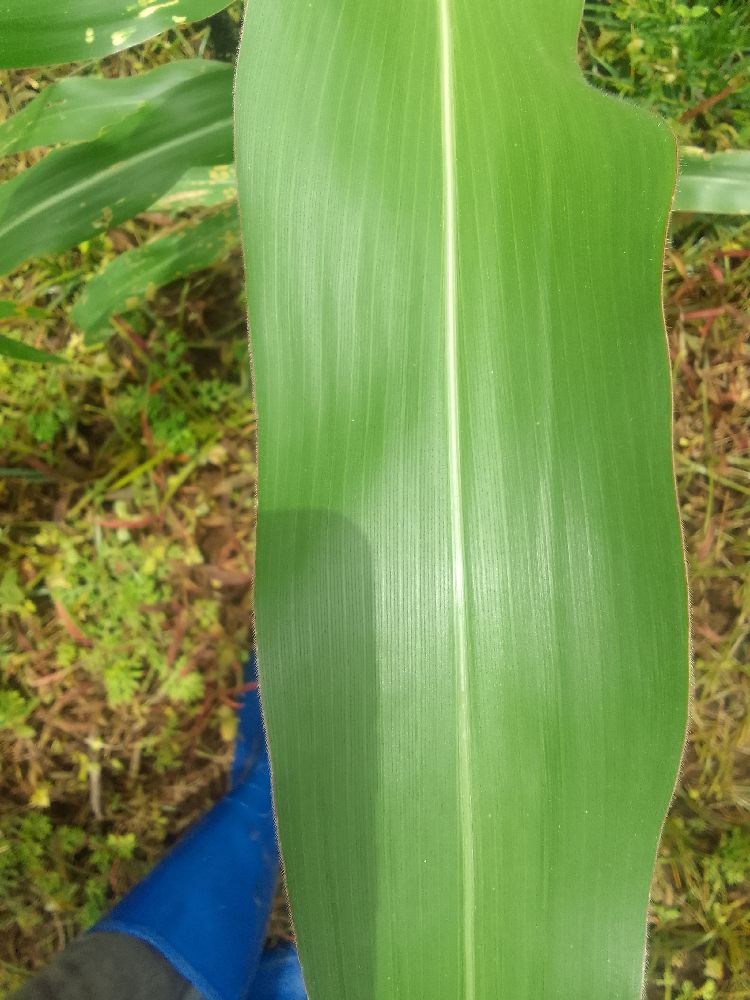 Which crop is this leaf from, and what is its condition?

maize, healthy
